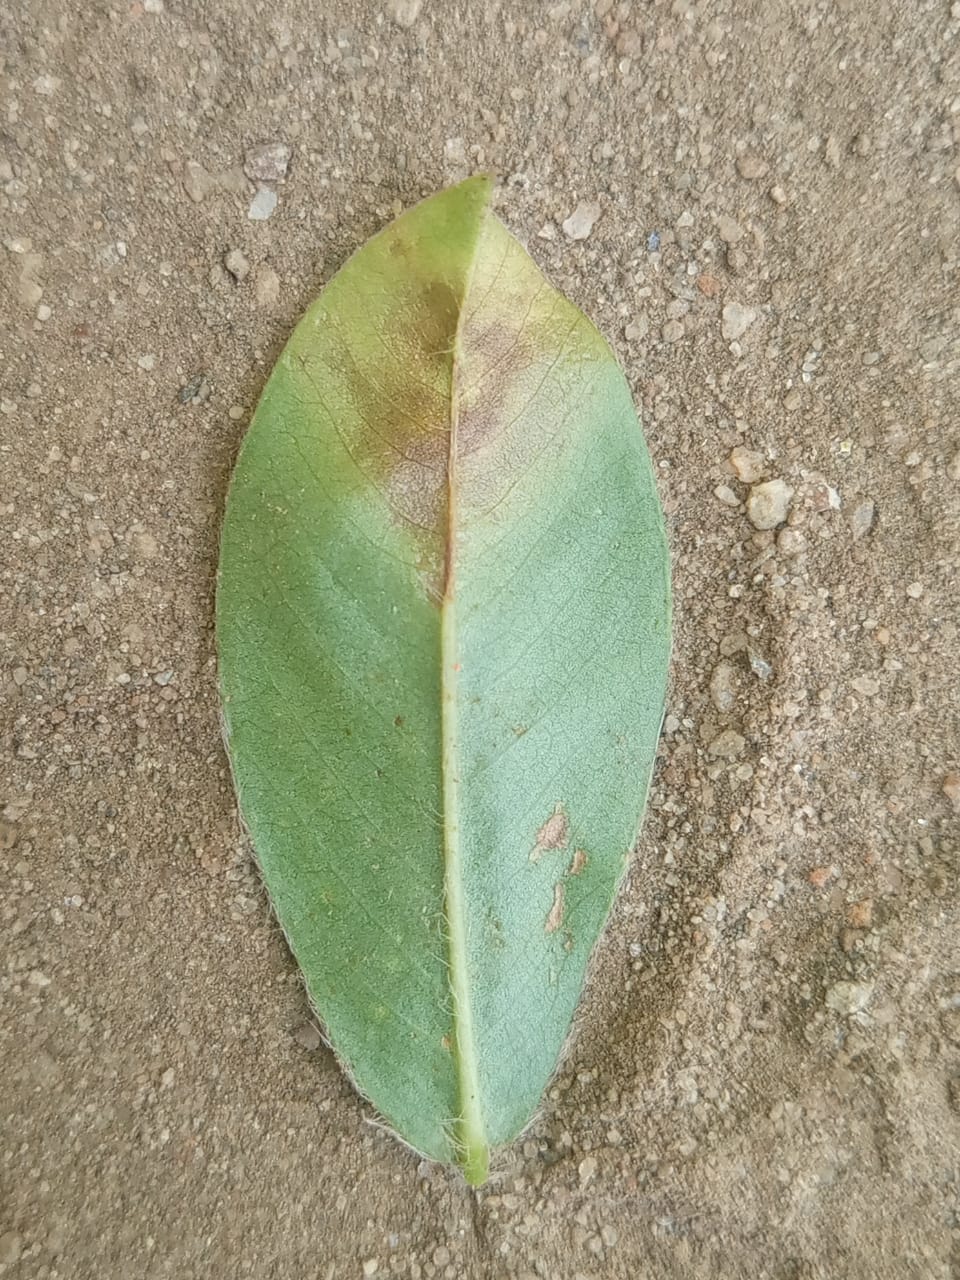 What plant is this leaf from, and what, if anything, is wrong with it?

peanut, phoma arachidicola
